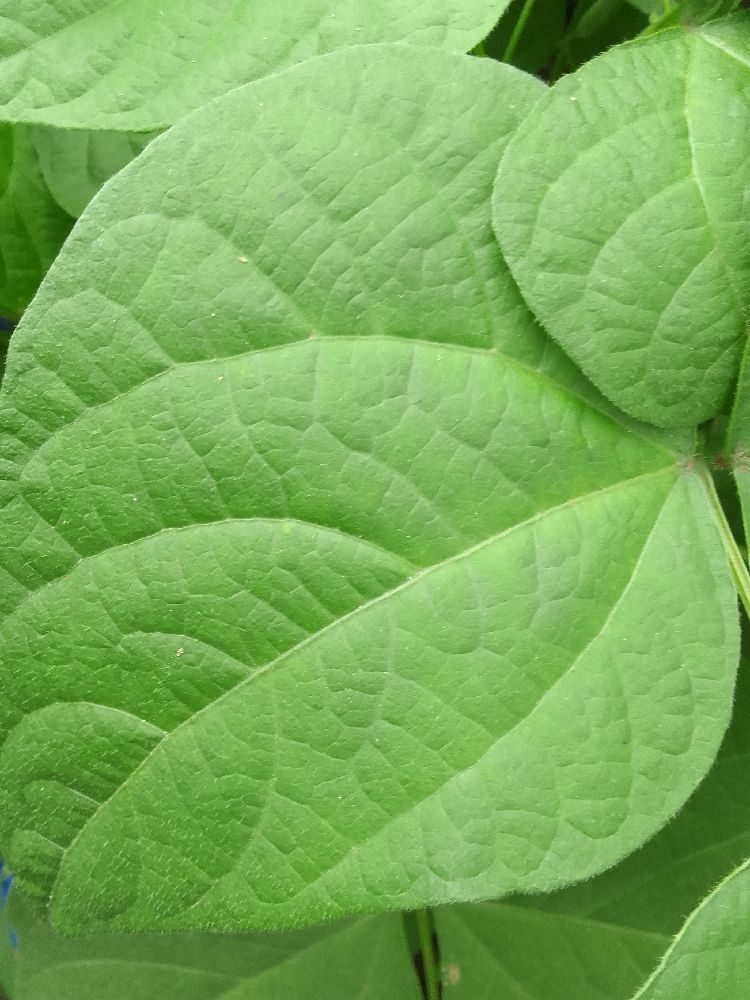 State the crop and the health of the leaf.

common bean, healthy
